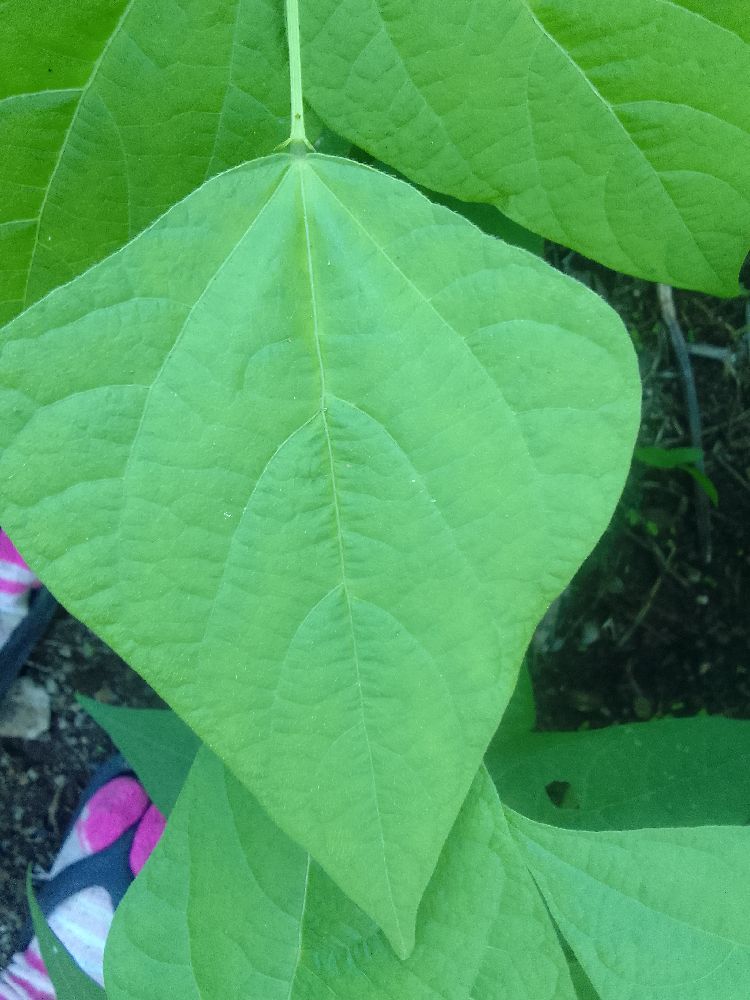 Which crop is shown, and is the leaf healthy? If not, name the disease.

common bean, healthy
